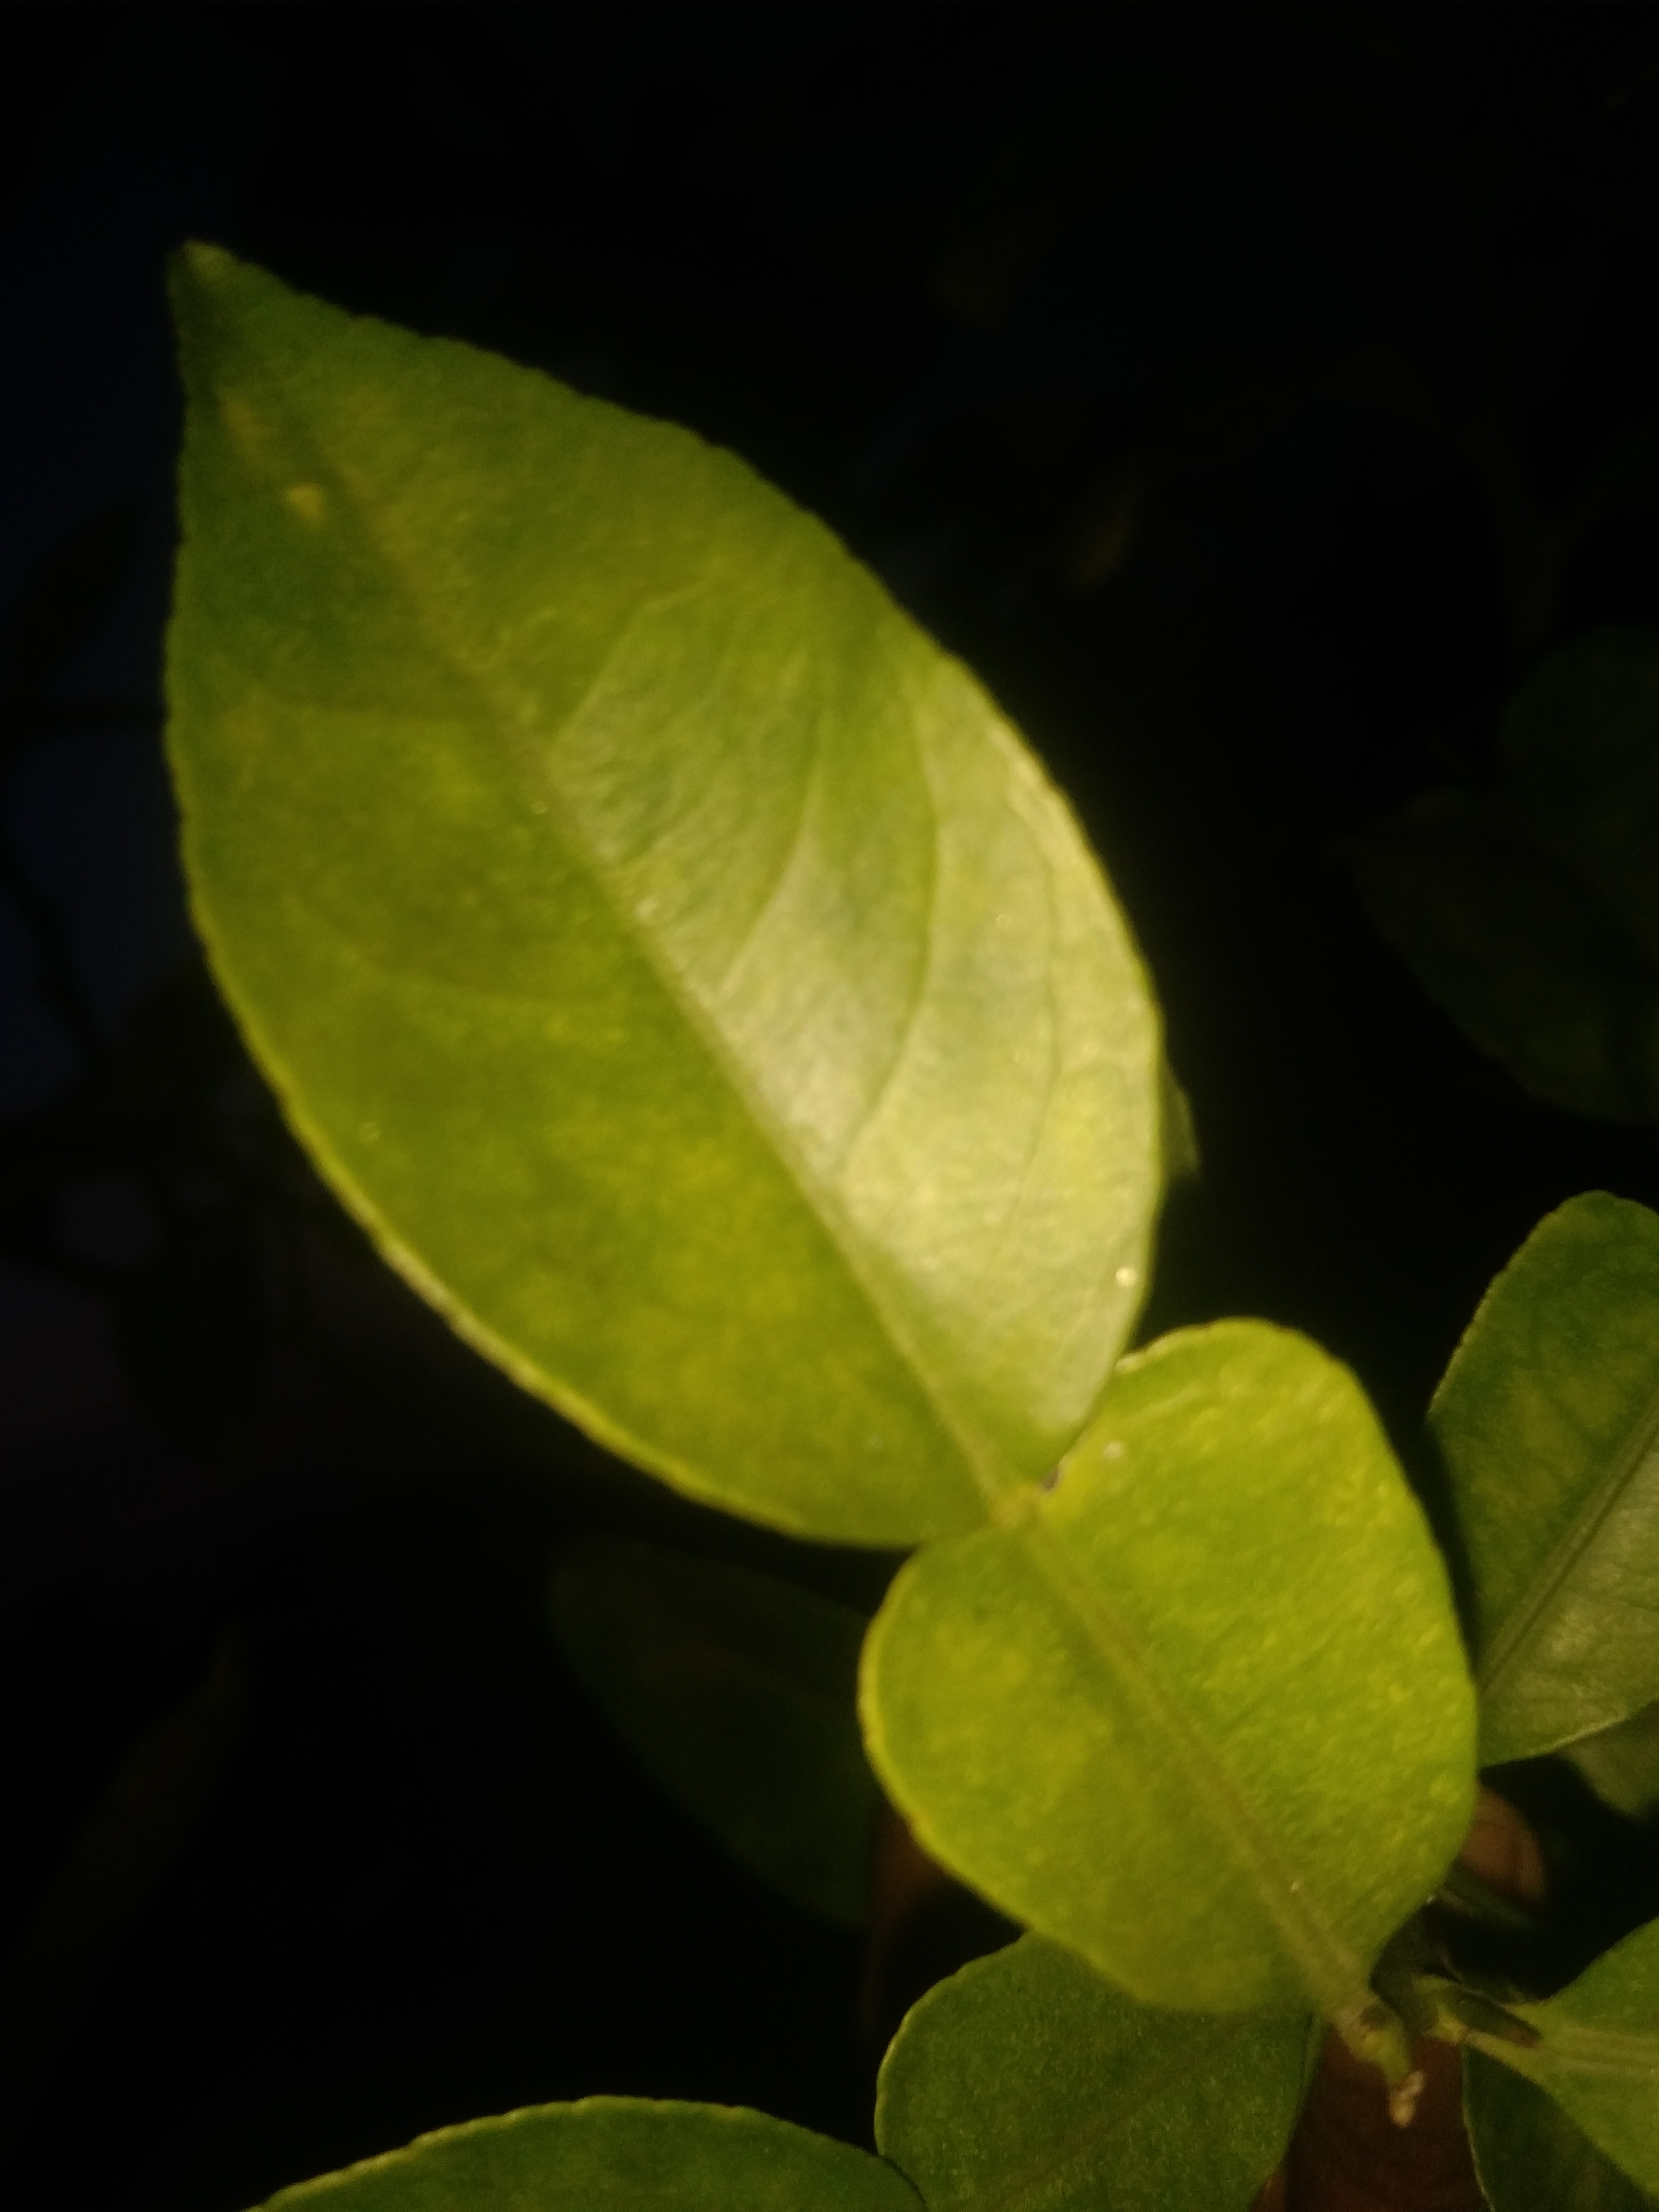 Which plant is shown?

lemon
